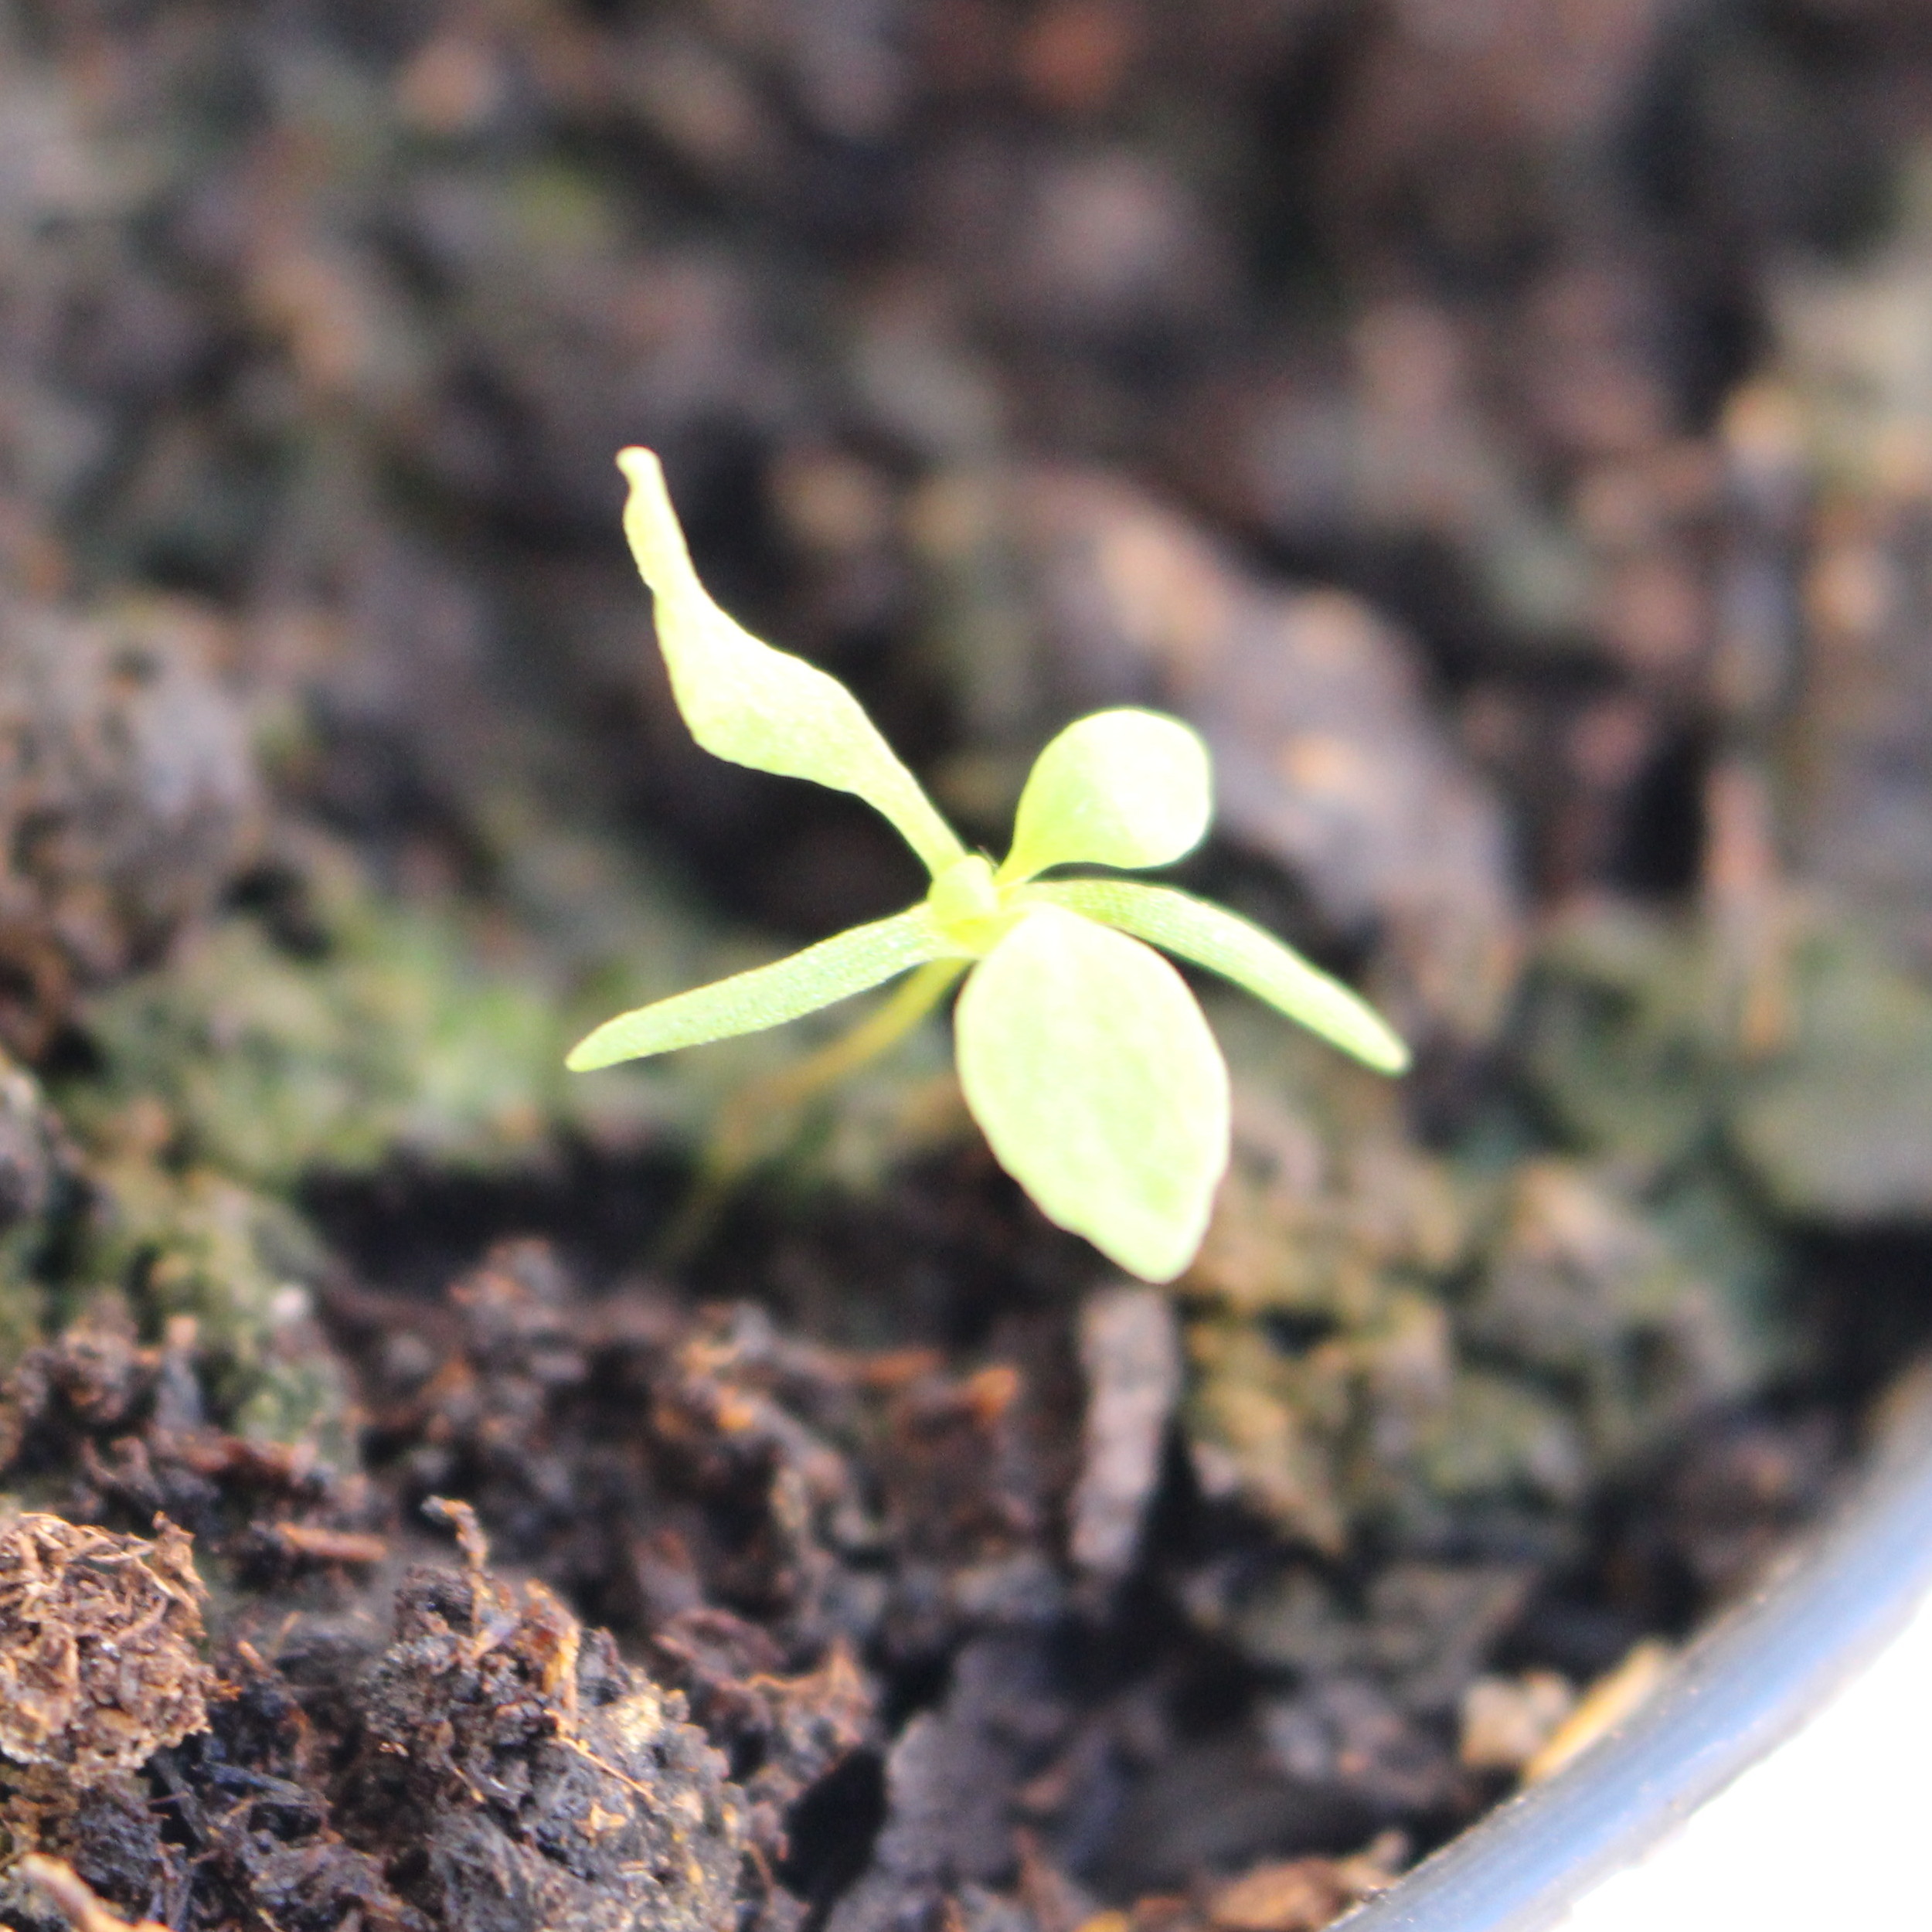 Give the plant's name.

Papaver rhoeas
